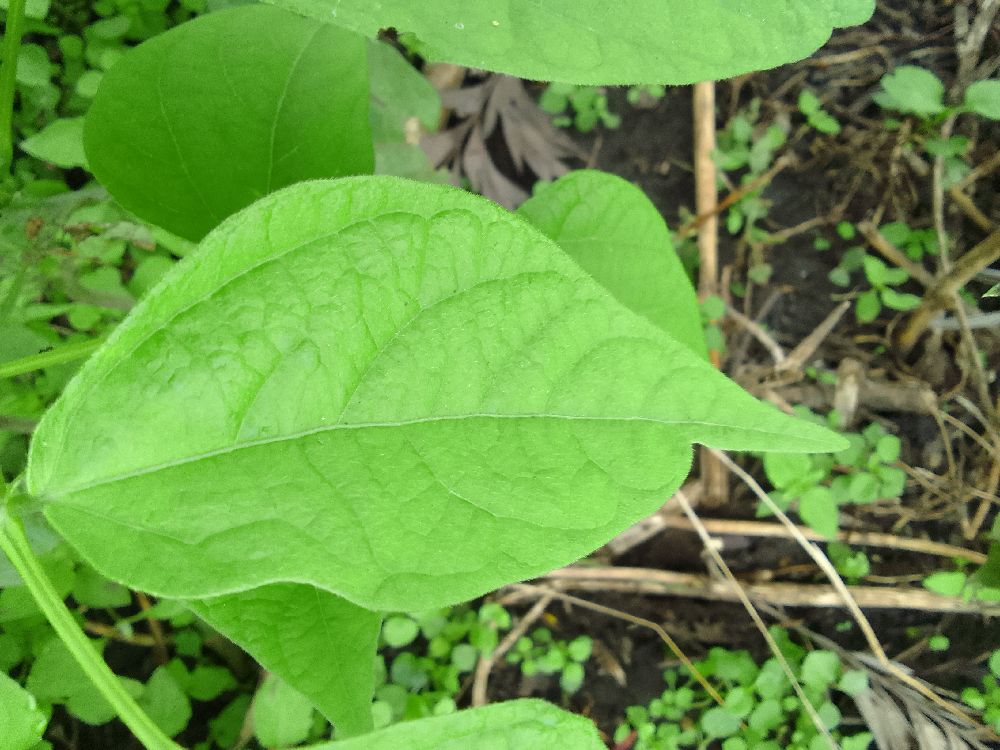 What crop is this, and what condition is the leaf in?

common bean, healthy
